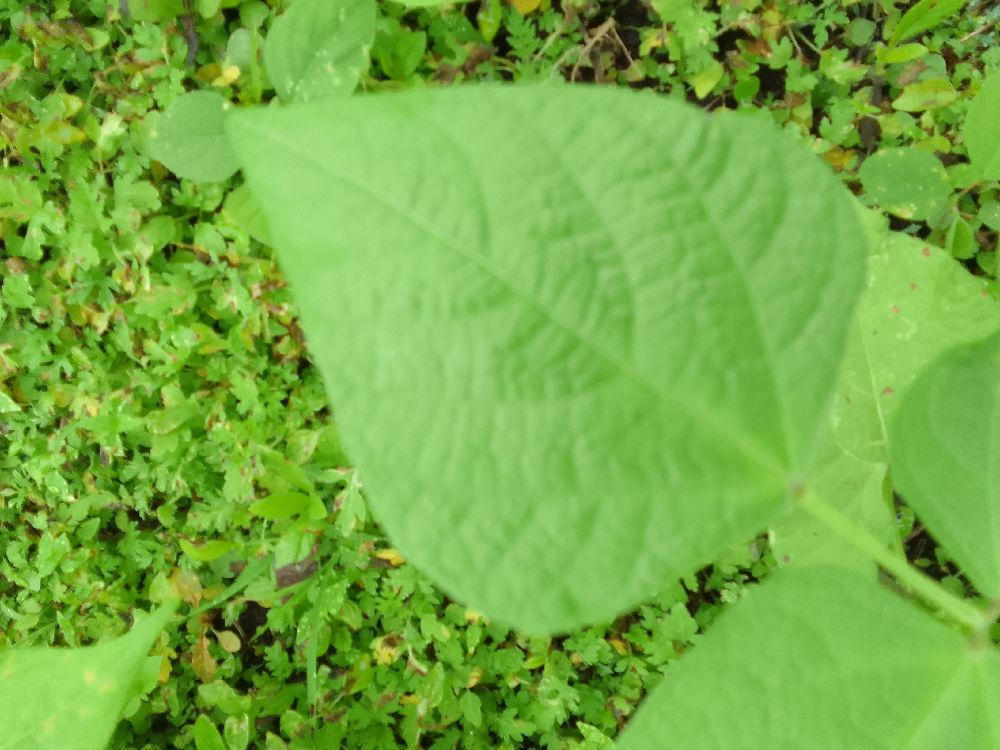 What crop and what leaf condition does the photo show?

common bean, healthy
